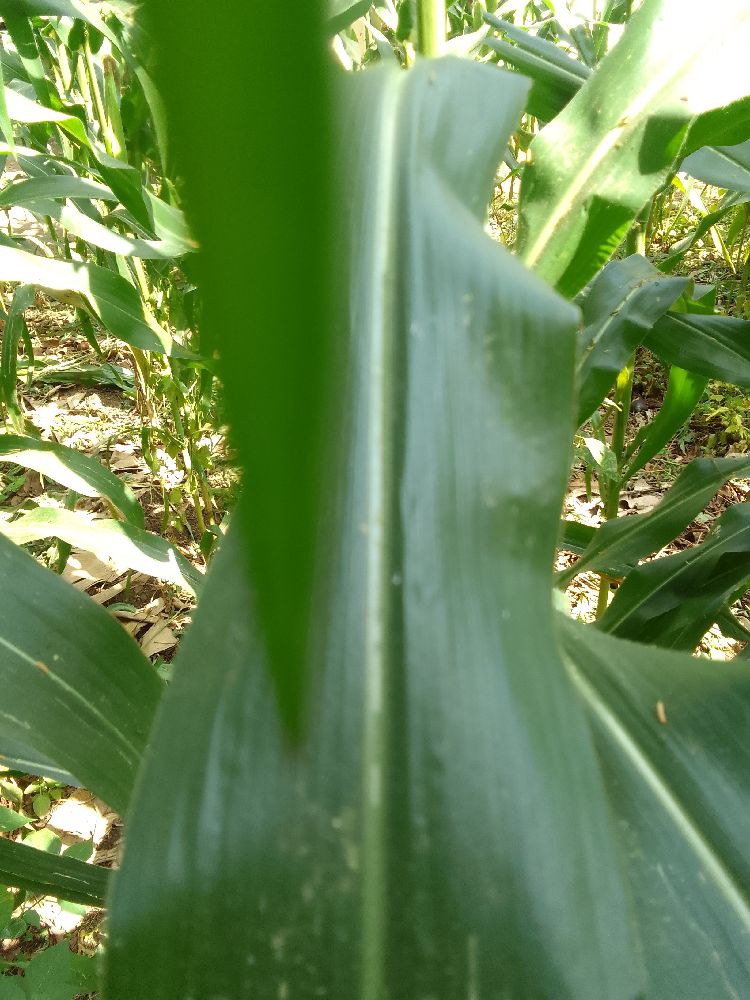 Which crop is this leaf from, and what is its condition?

maize, healthy
